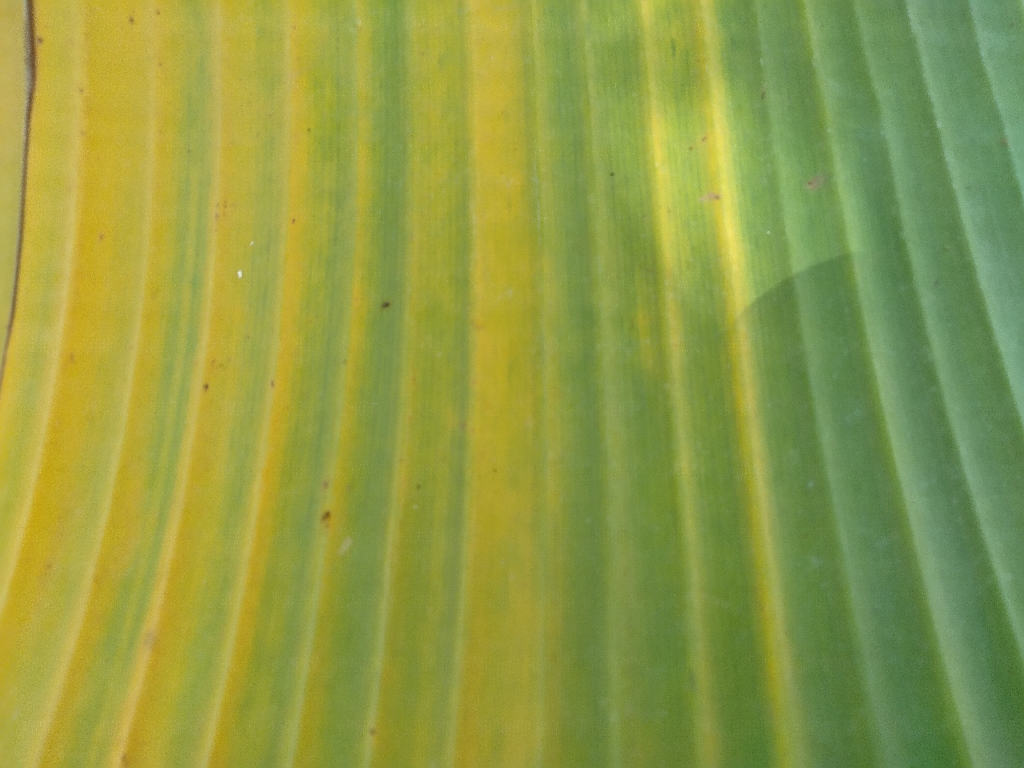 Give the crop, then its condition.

banana, fusarium wilt race 1
